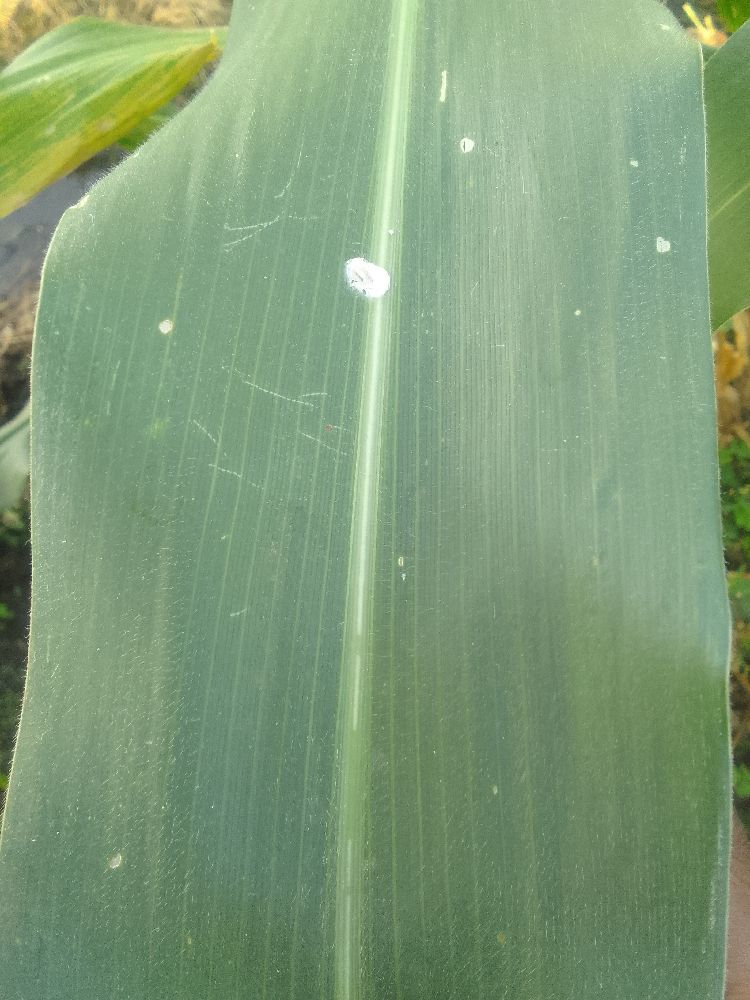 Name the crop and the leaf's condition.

maize, healthy
